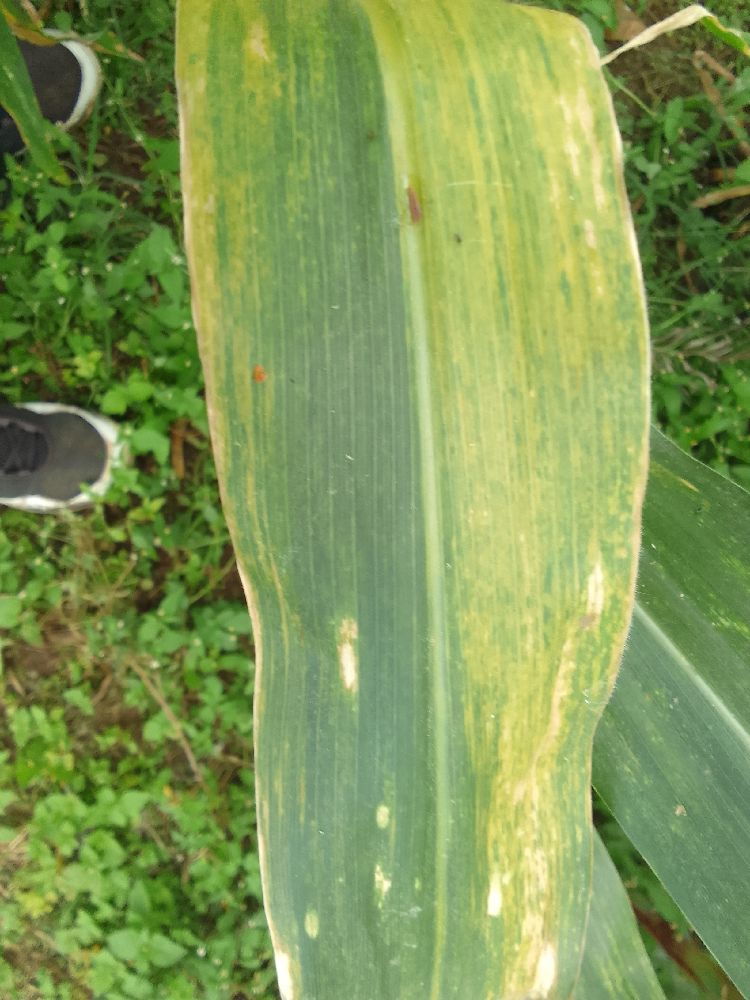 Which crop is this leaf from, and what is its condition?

maize, maize lethal necrosis
